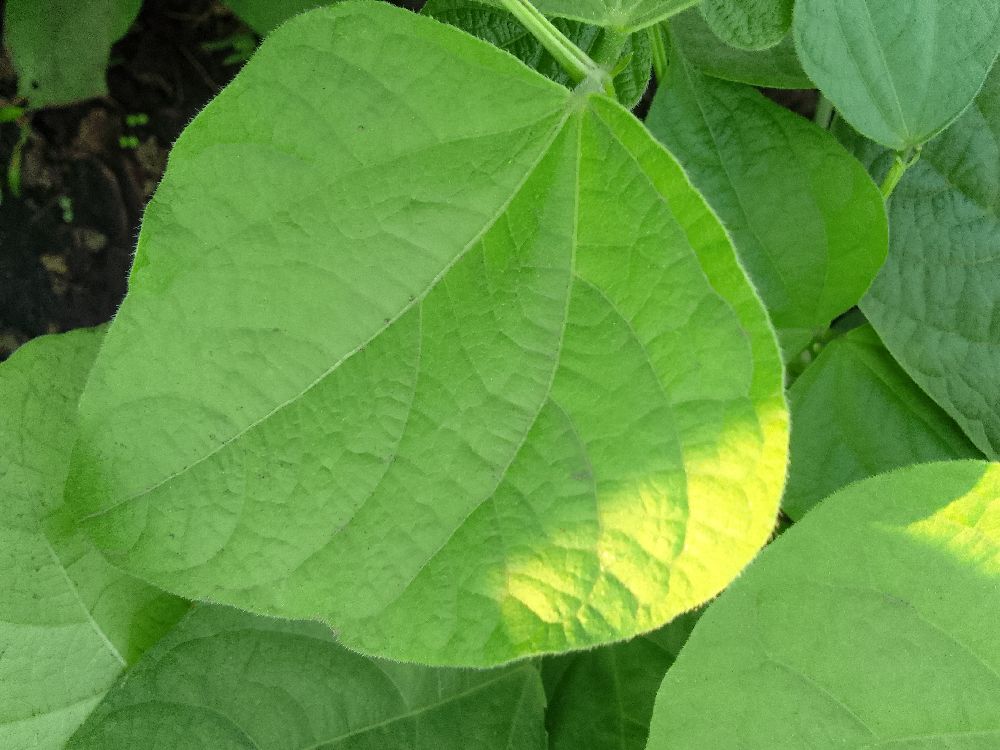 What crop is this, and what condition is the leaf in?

common bean, healthy
